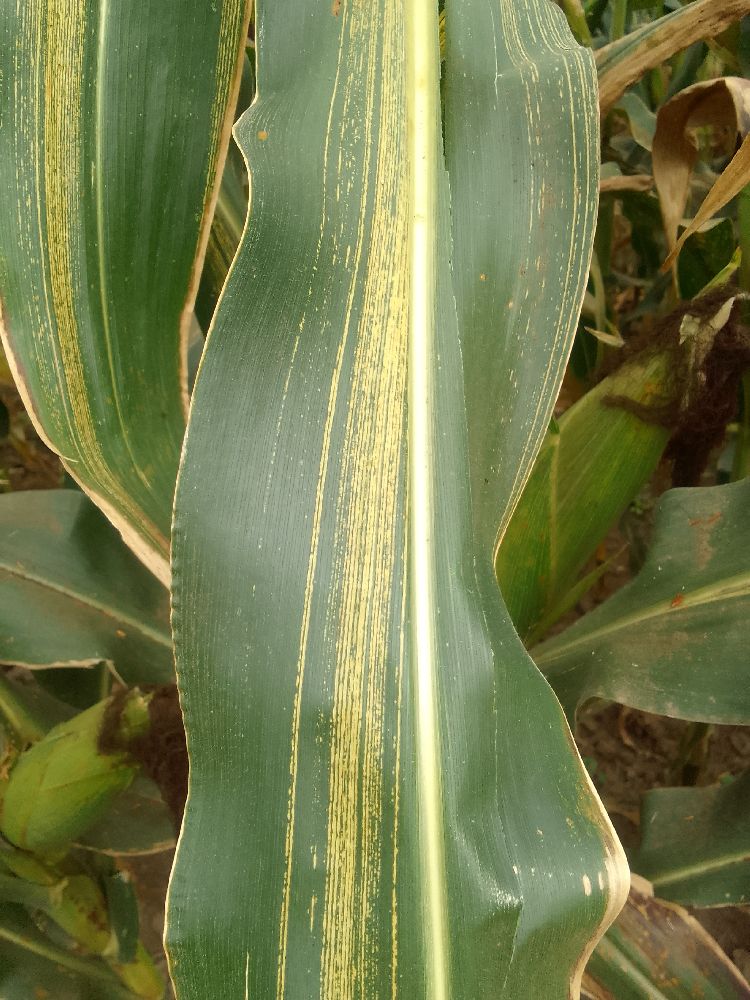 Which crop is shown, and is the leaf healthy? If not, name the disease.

maize, maize streak virus
